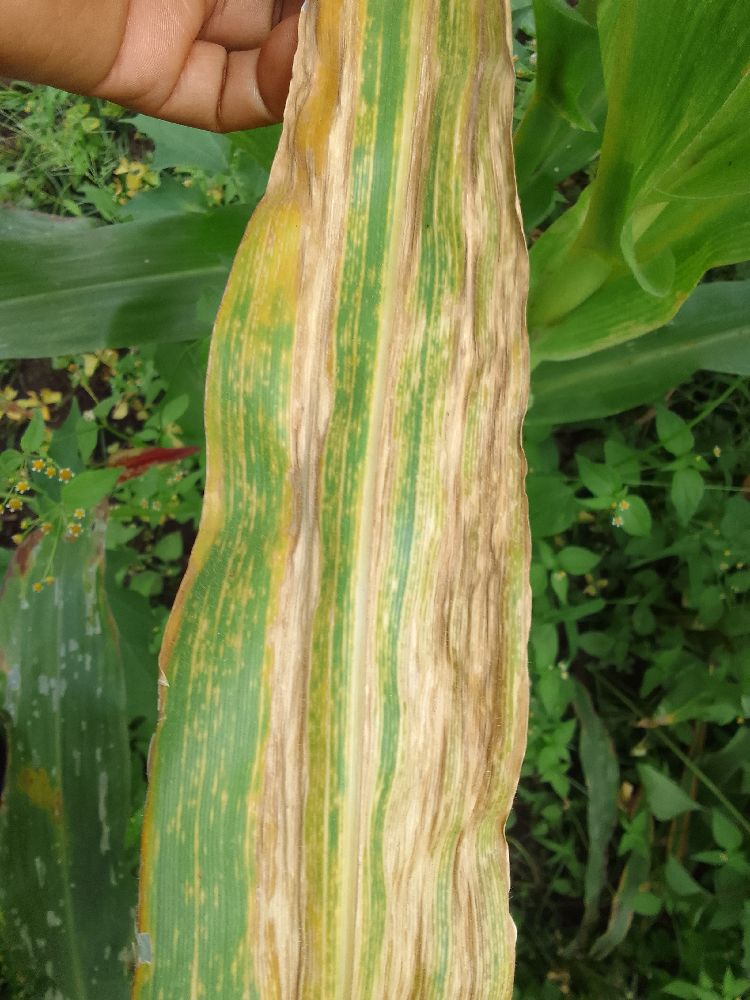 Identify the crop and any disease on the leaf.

maize, maize lethal necrosis
